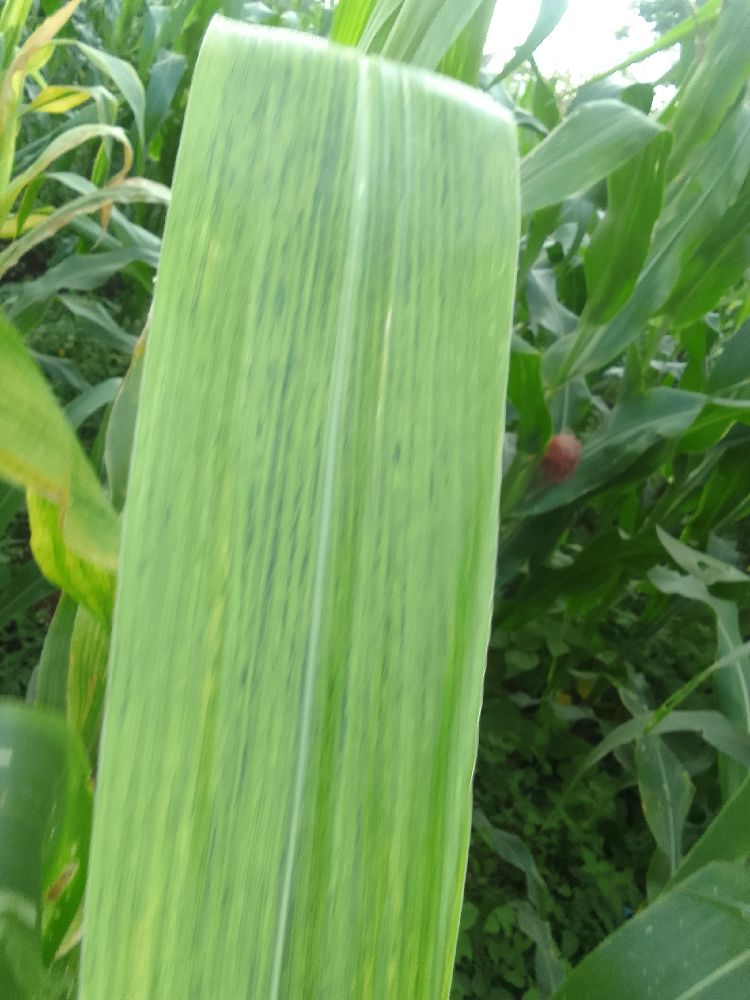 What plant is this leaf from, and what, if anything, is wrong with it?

maize, maize lethal necrosis
